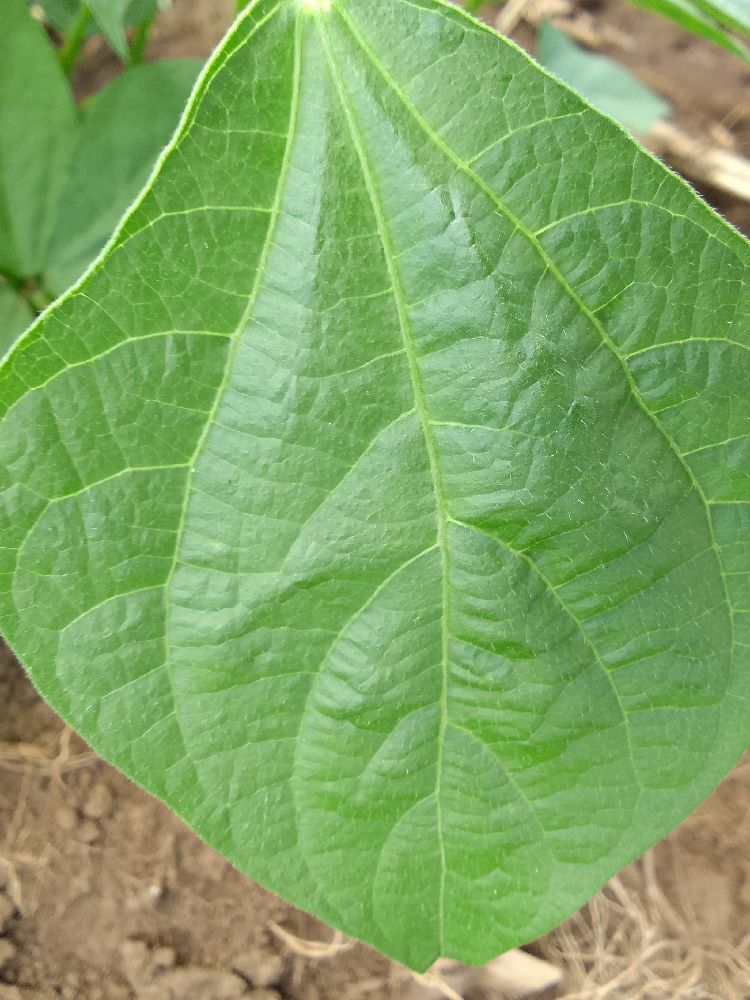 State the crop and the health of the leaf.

common bean, healthy
